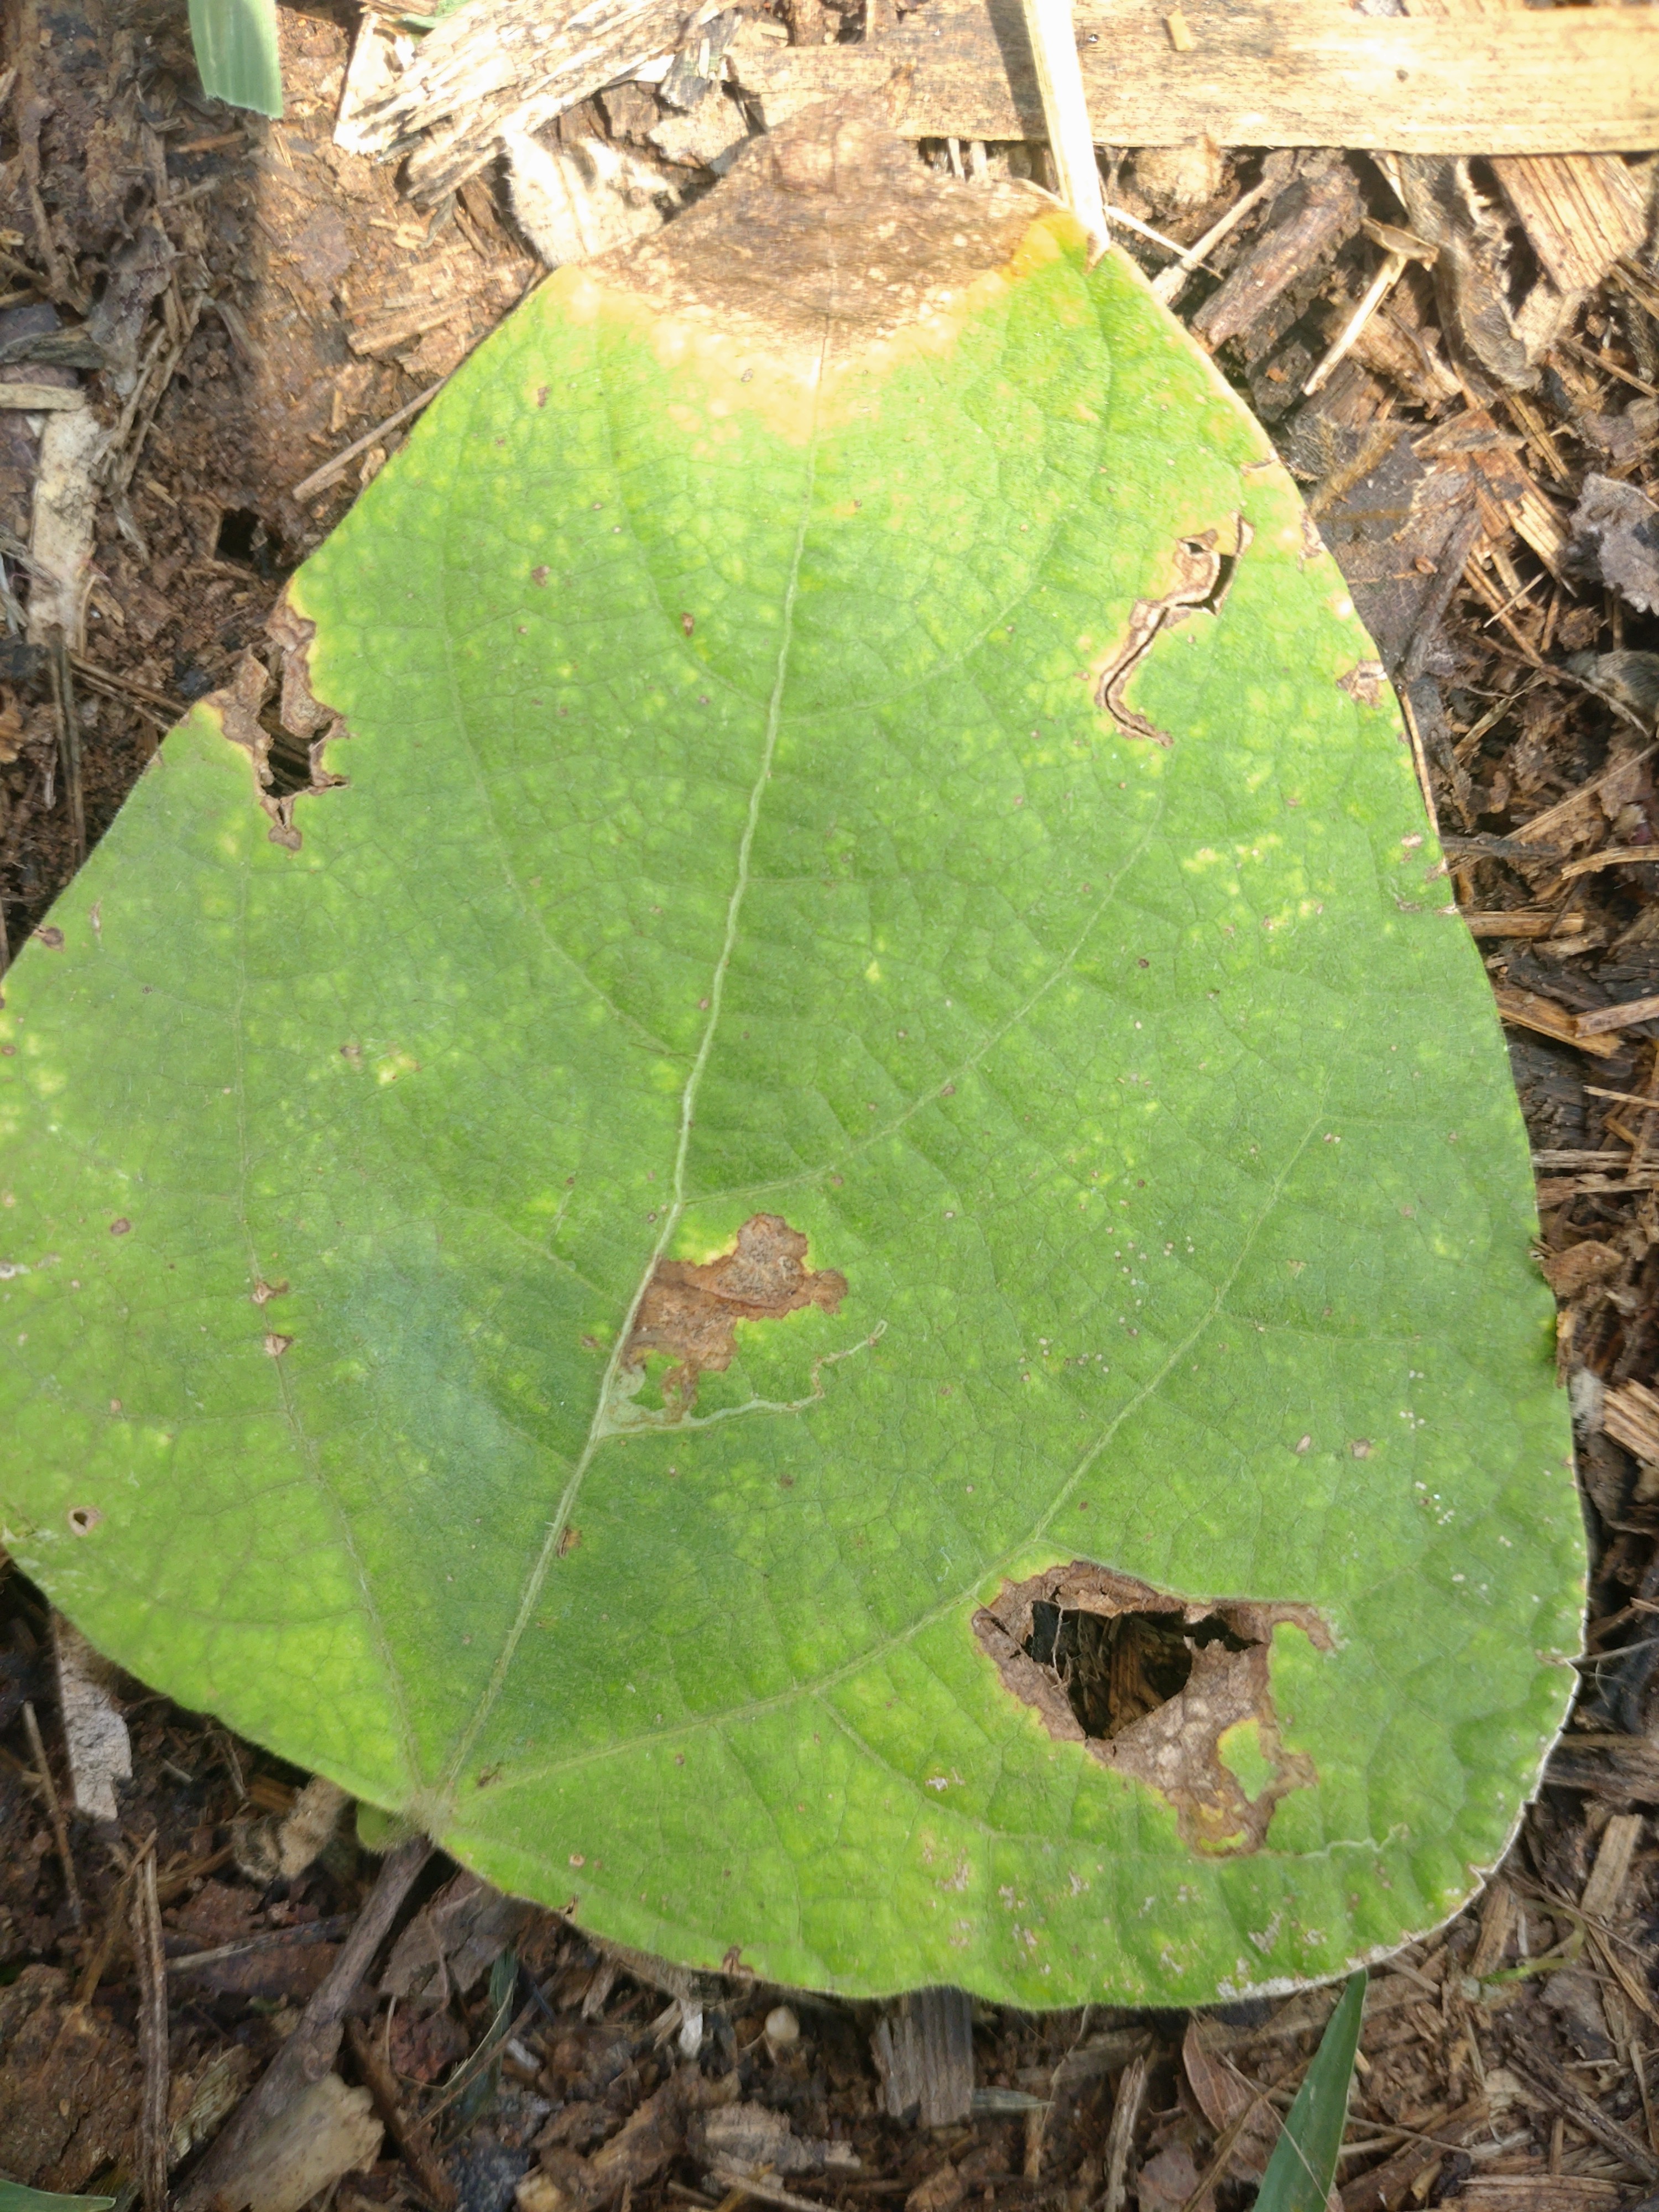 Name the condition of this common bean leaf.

rust
